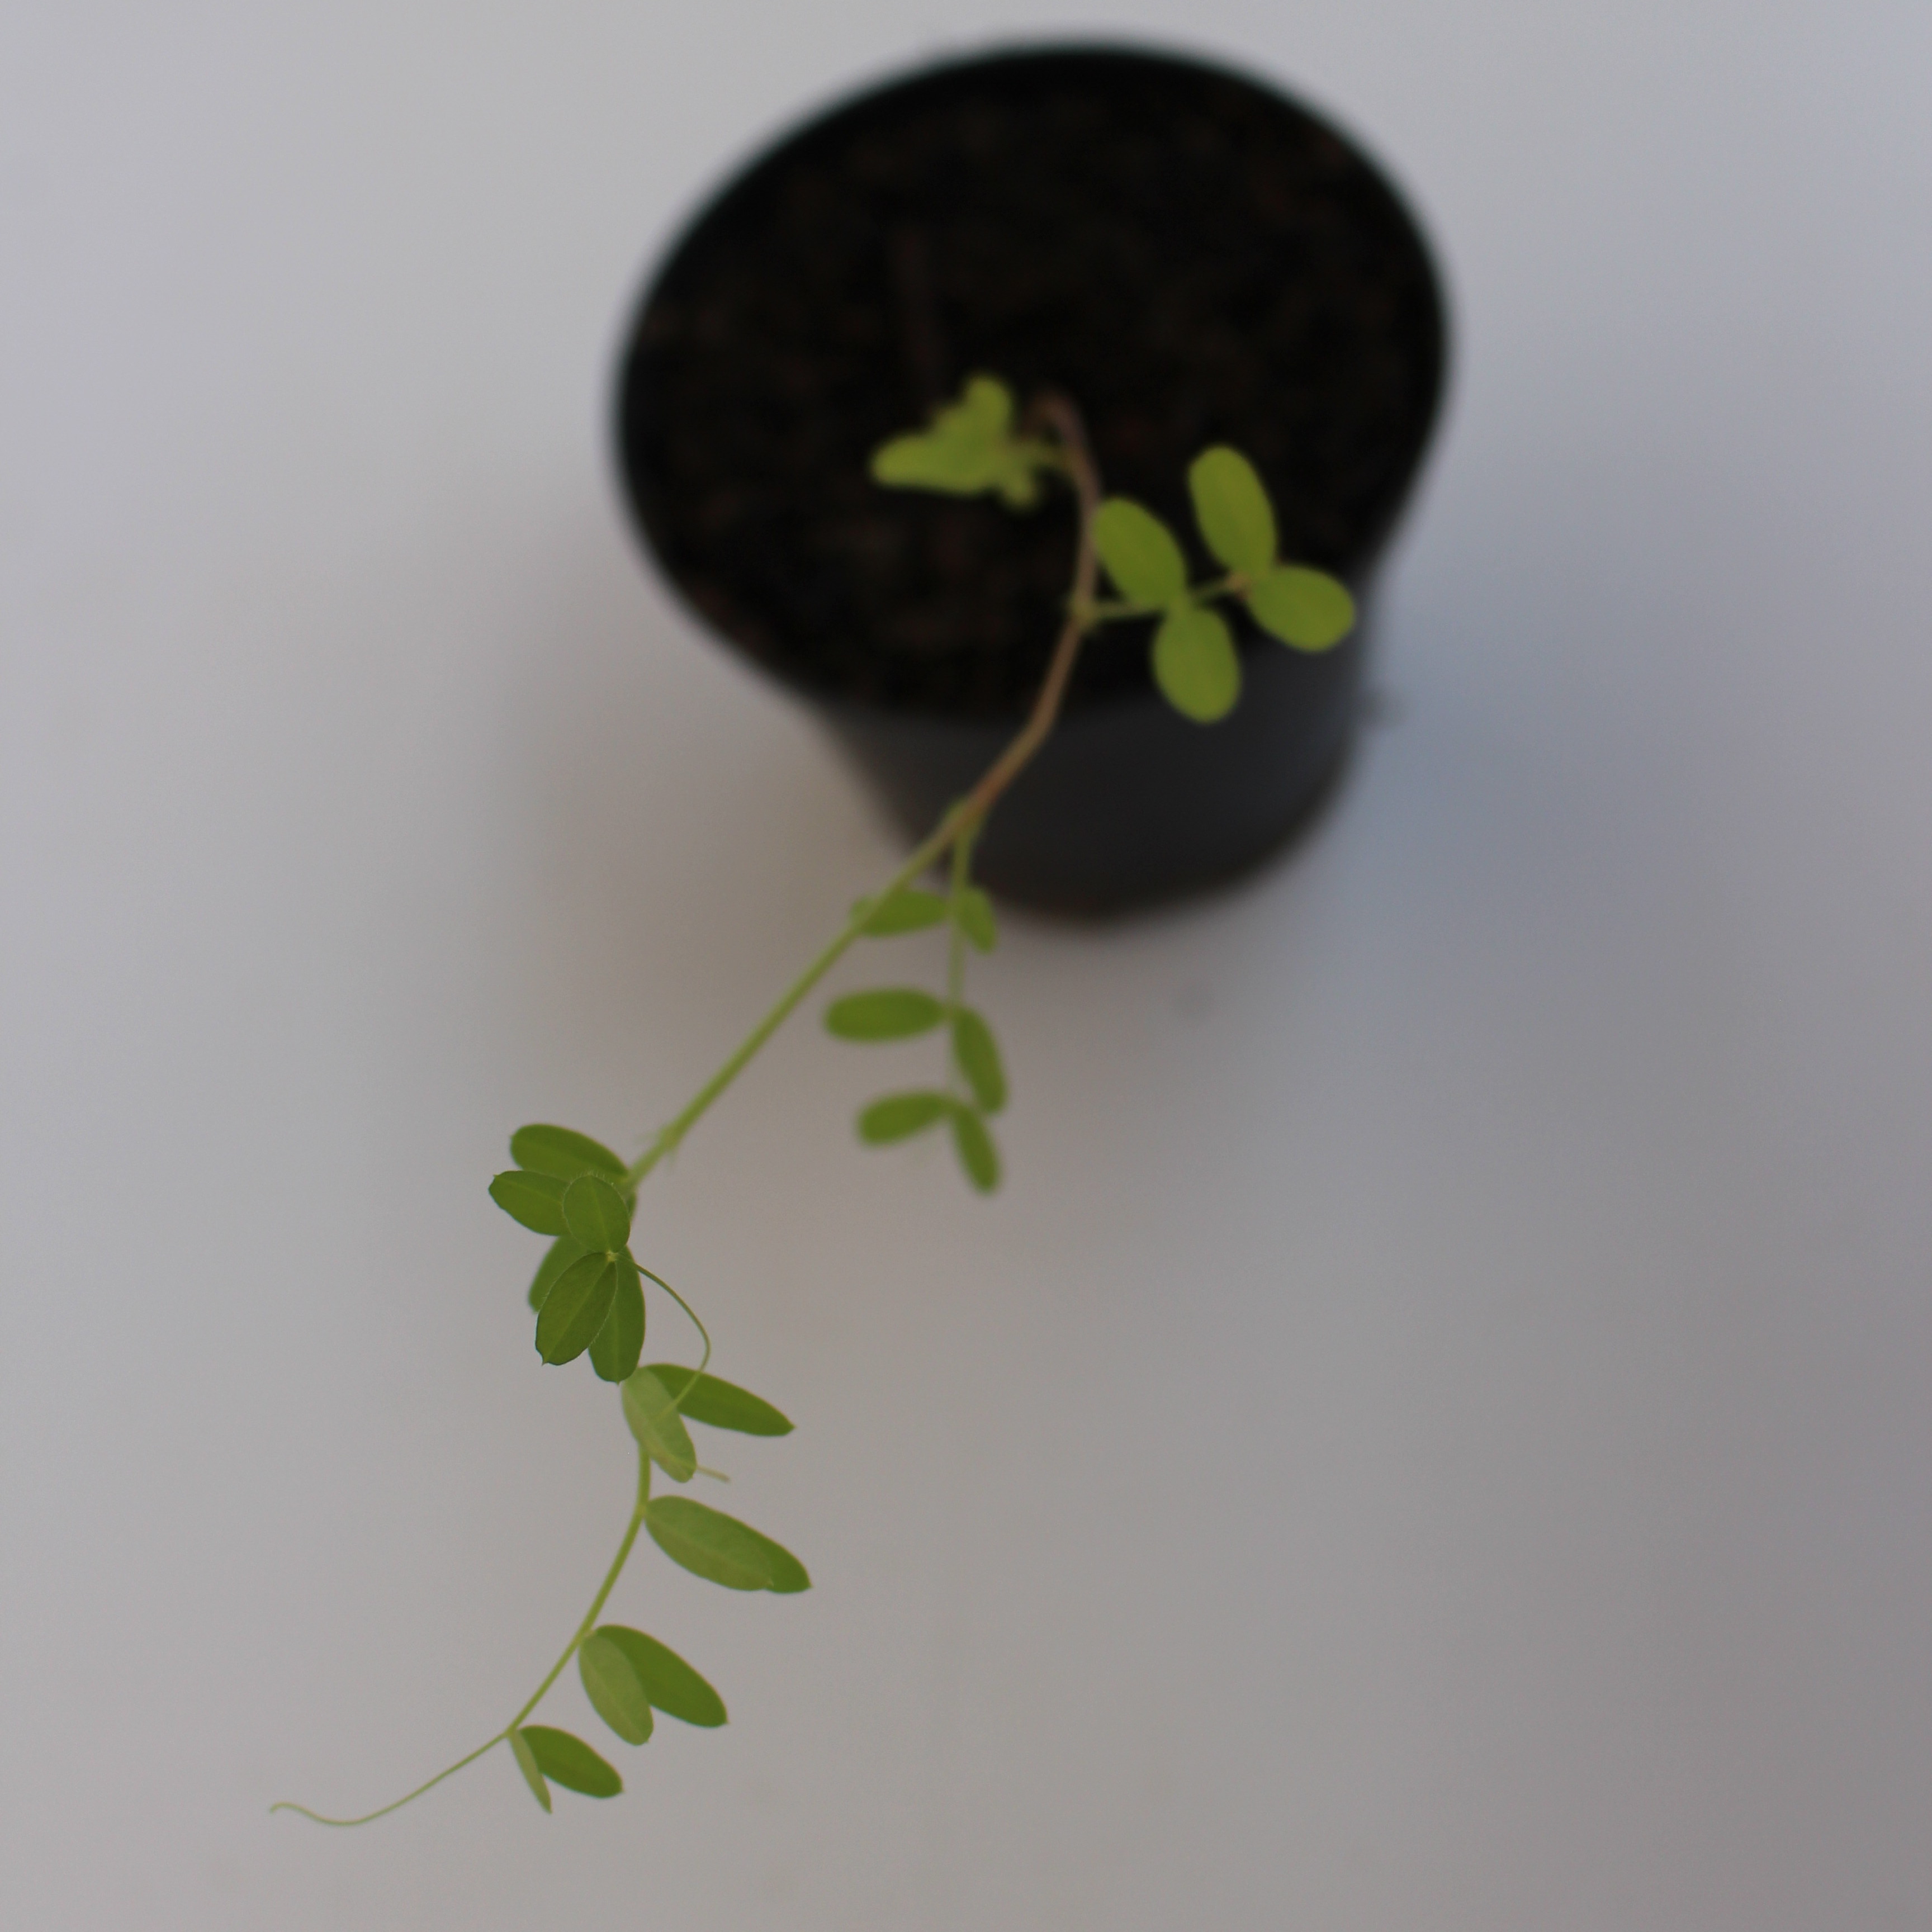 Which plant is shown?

Vicia sativa
